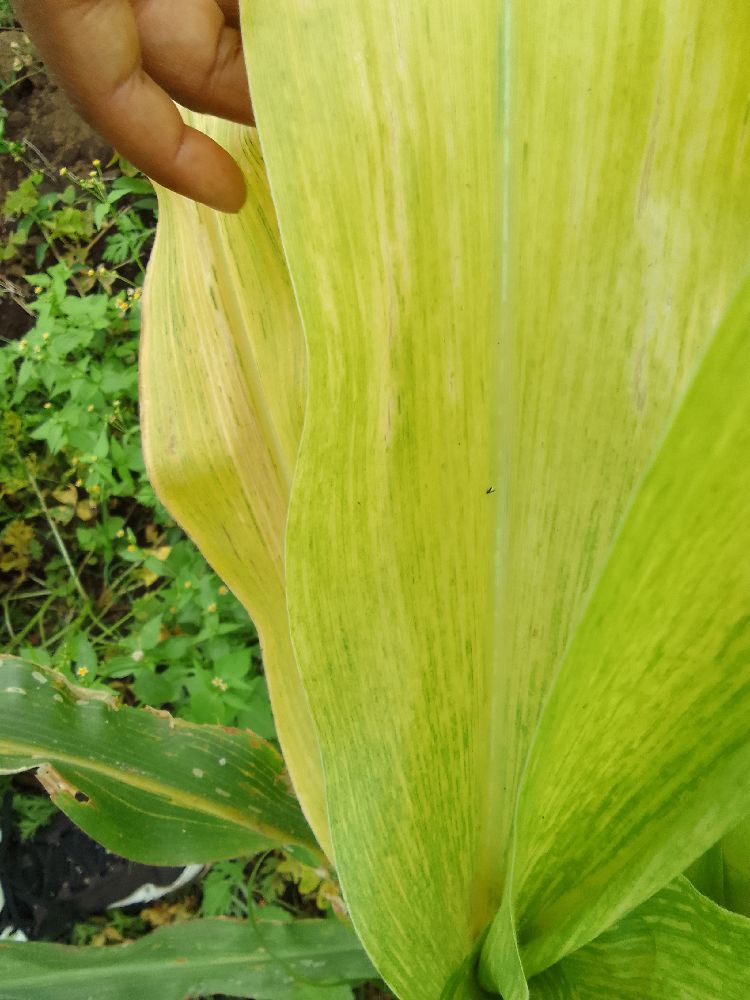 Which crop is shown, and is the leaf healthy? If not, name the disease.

maize, maize lethal necrosis
